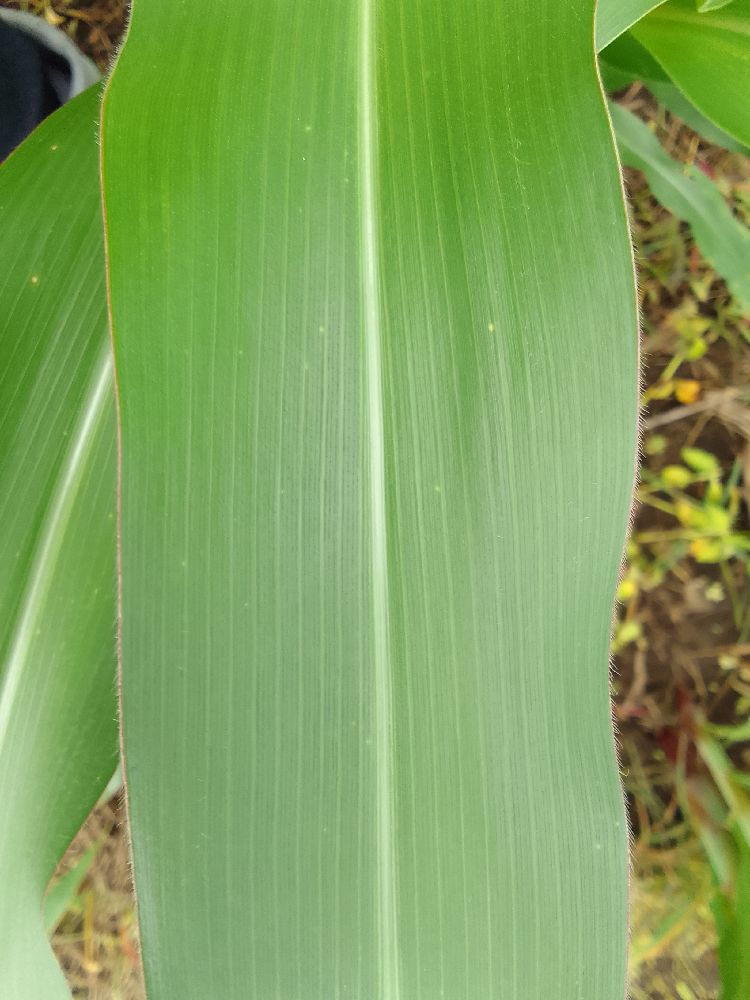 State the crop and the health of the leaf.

maize, healthy
